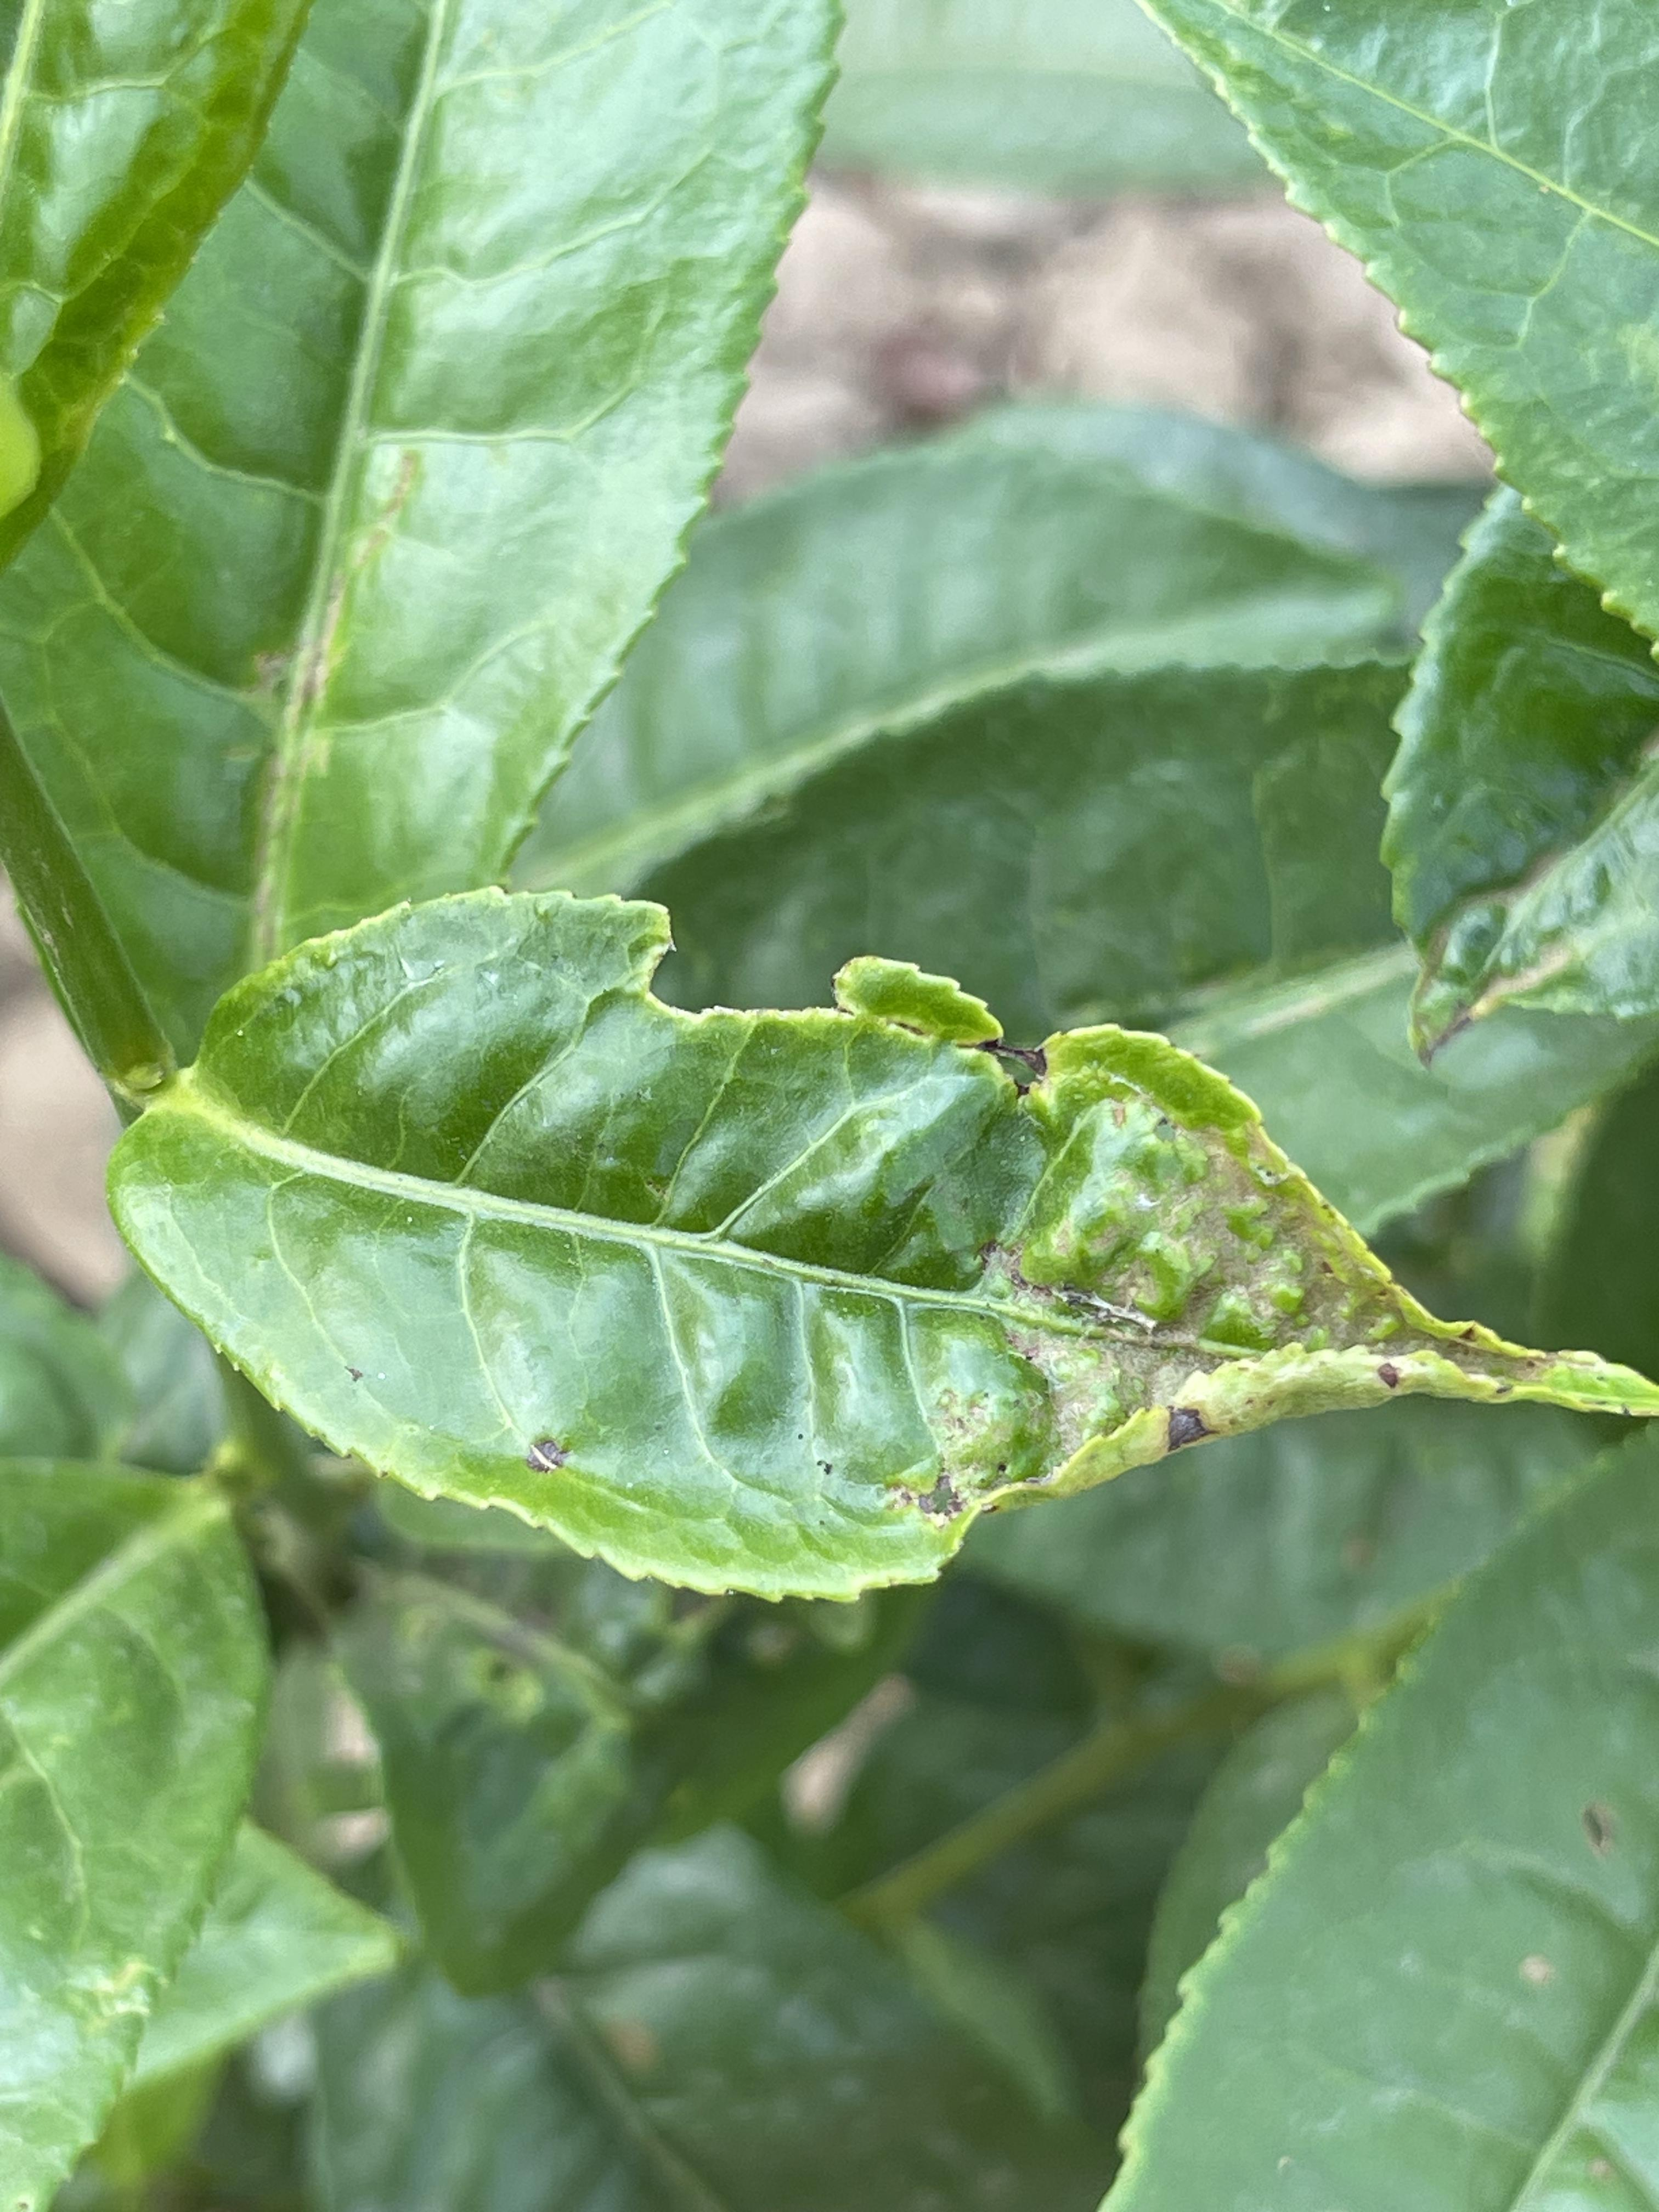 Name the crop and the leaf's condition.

tea, helopeltis
